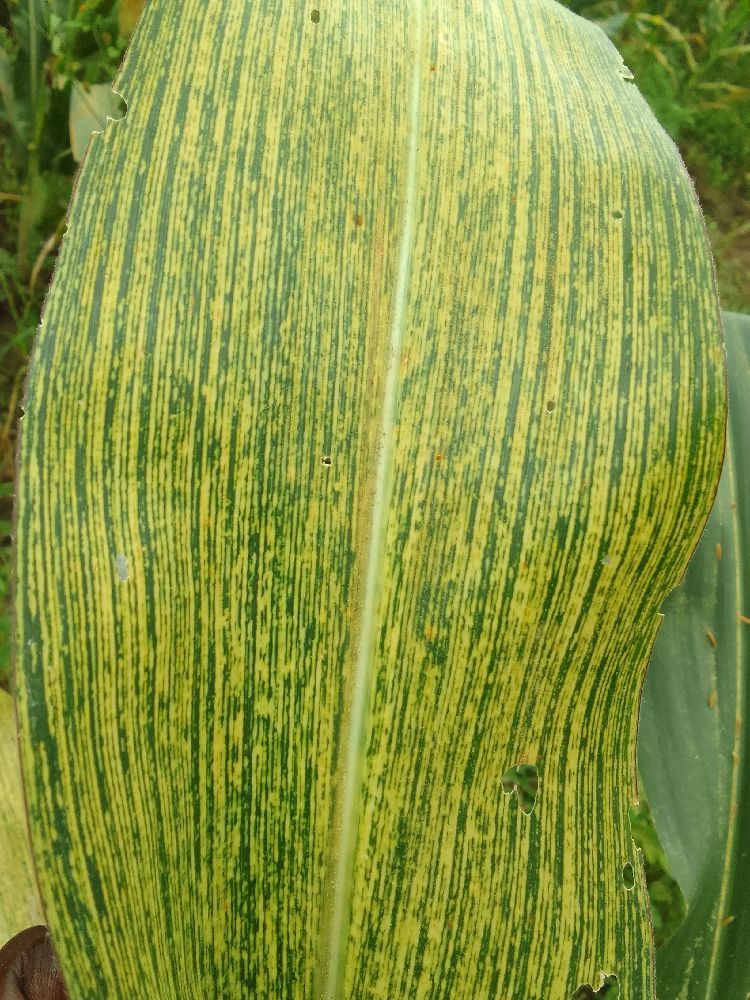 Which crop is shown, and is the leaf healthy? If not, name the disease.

maize, maize streak virus
